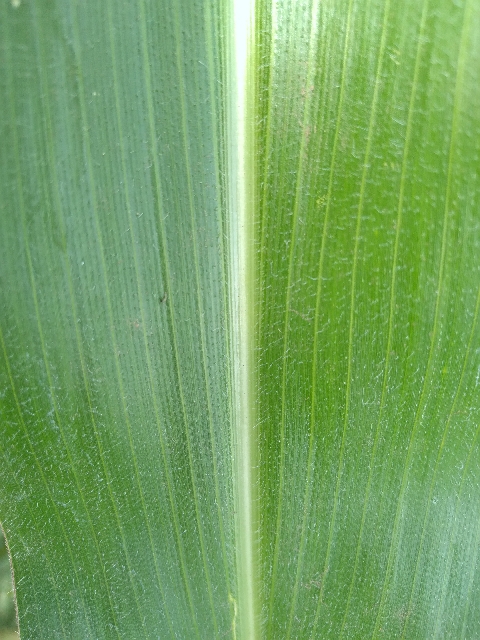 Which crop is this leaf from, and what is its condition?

maize, healthy
